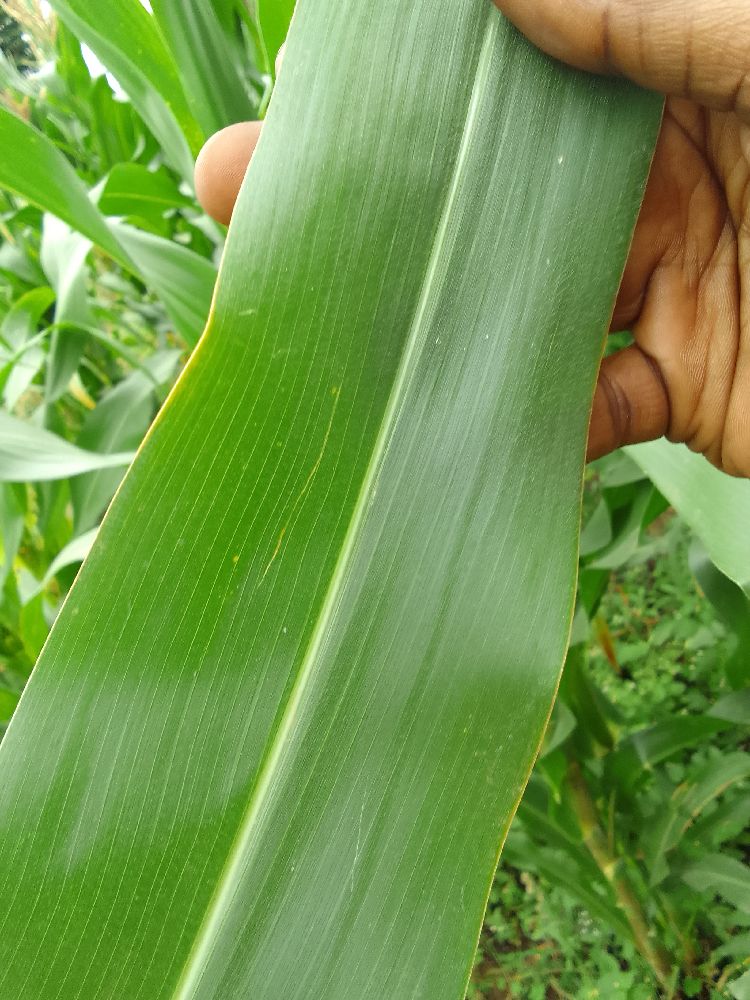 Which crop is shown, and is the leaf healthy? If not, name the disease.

maize, healthy
